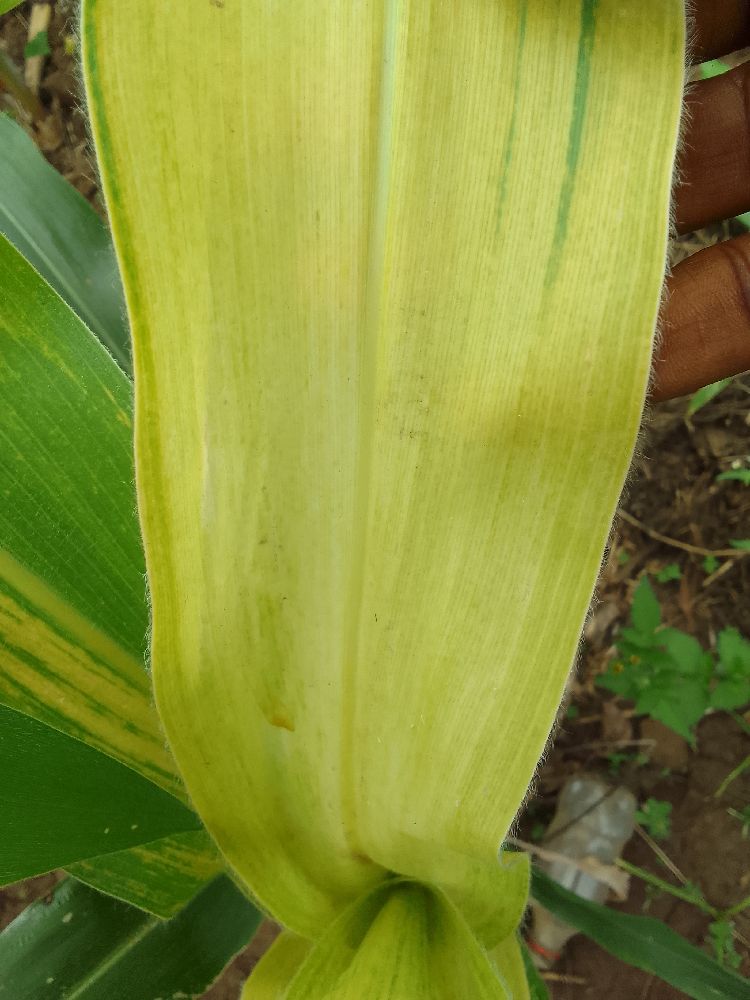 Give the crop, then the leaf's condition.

maize, maize lethal necrosis
